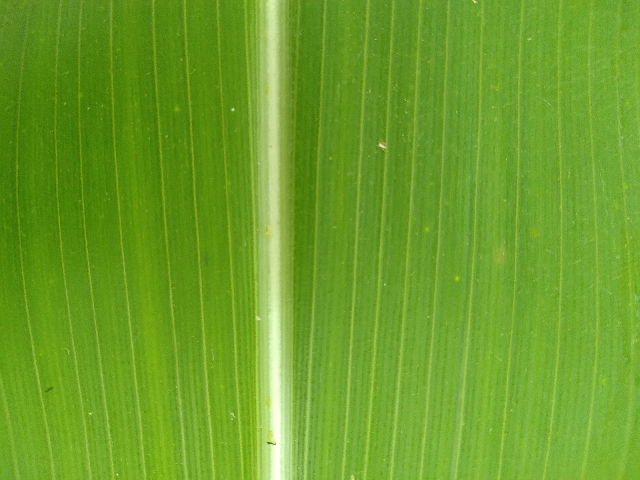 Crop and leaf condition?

maize, healthy
